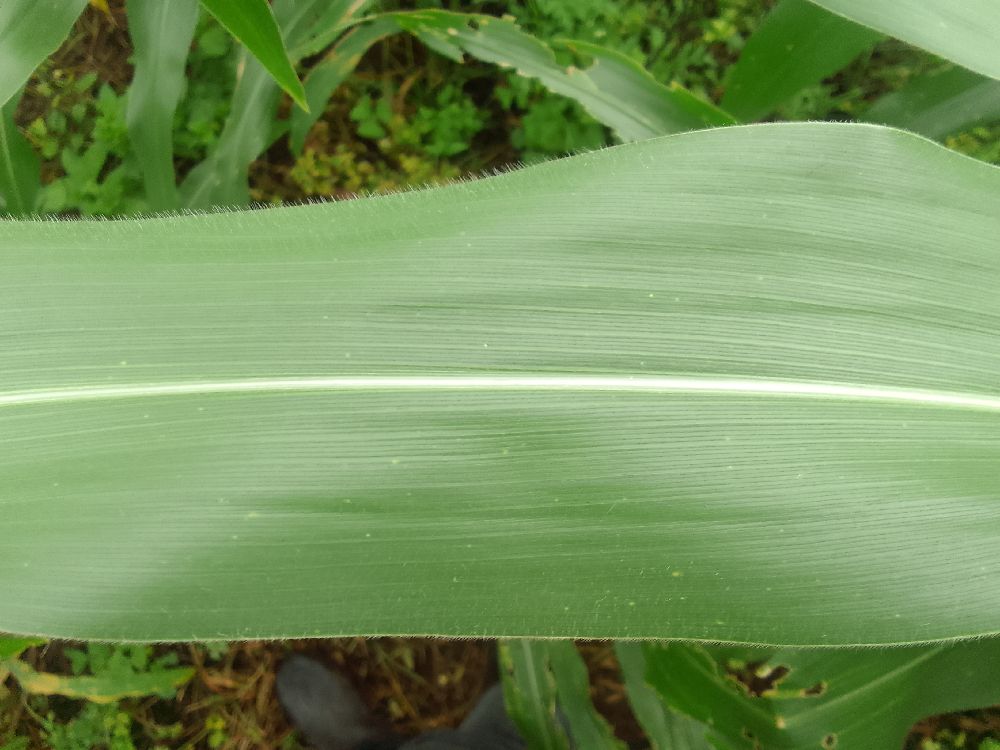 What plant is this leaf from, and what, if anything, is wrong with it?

maize, healthy
